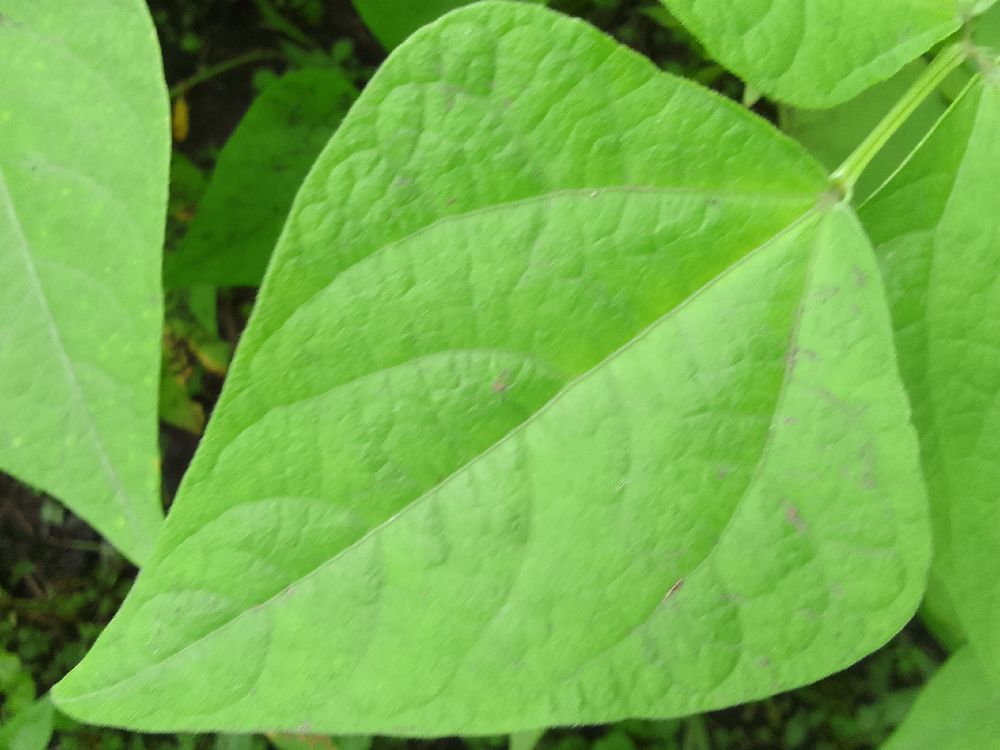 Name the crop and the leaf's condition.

common bean, healthy
